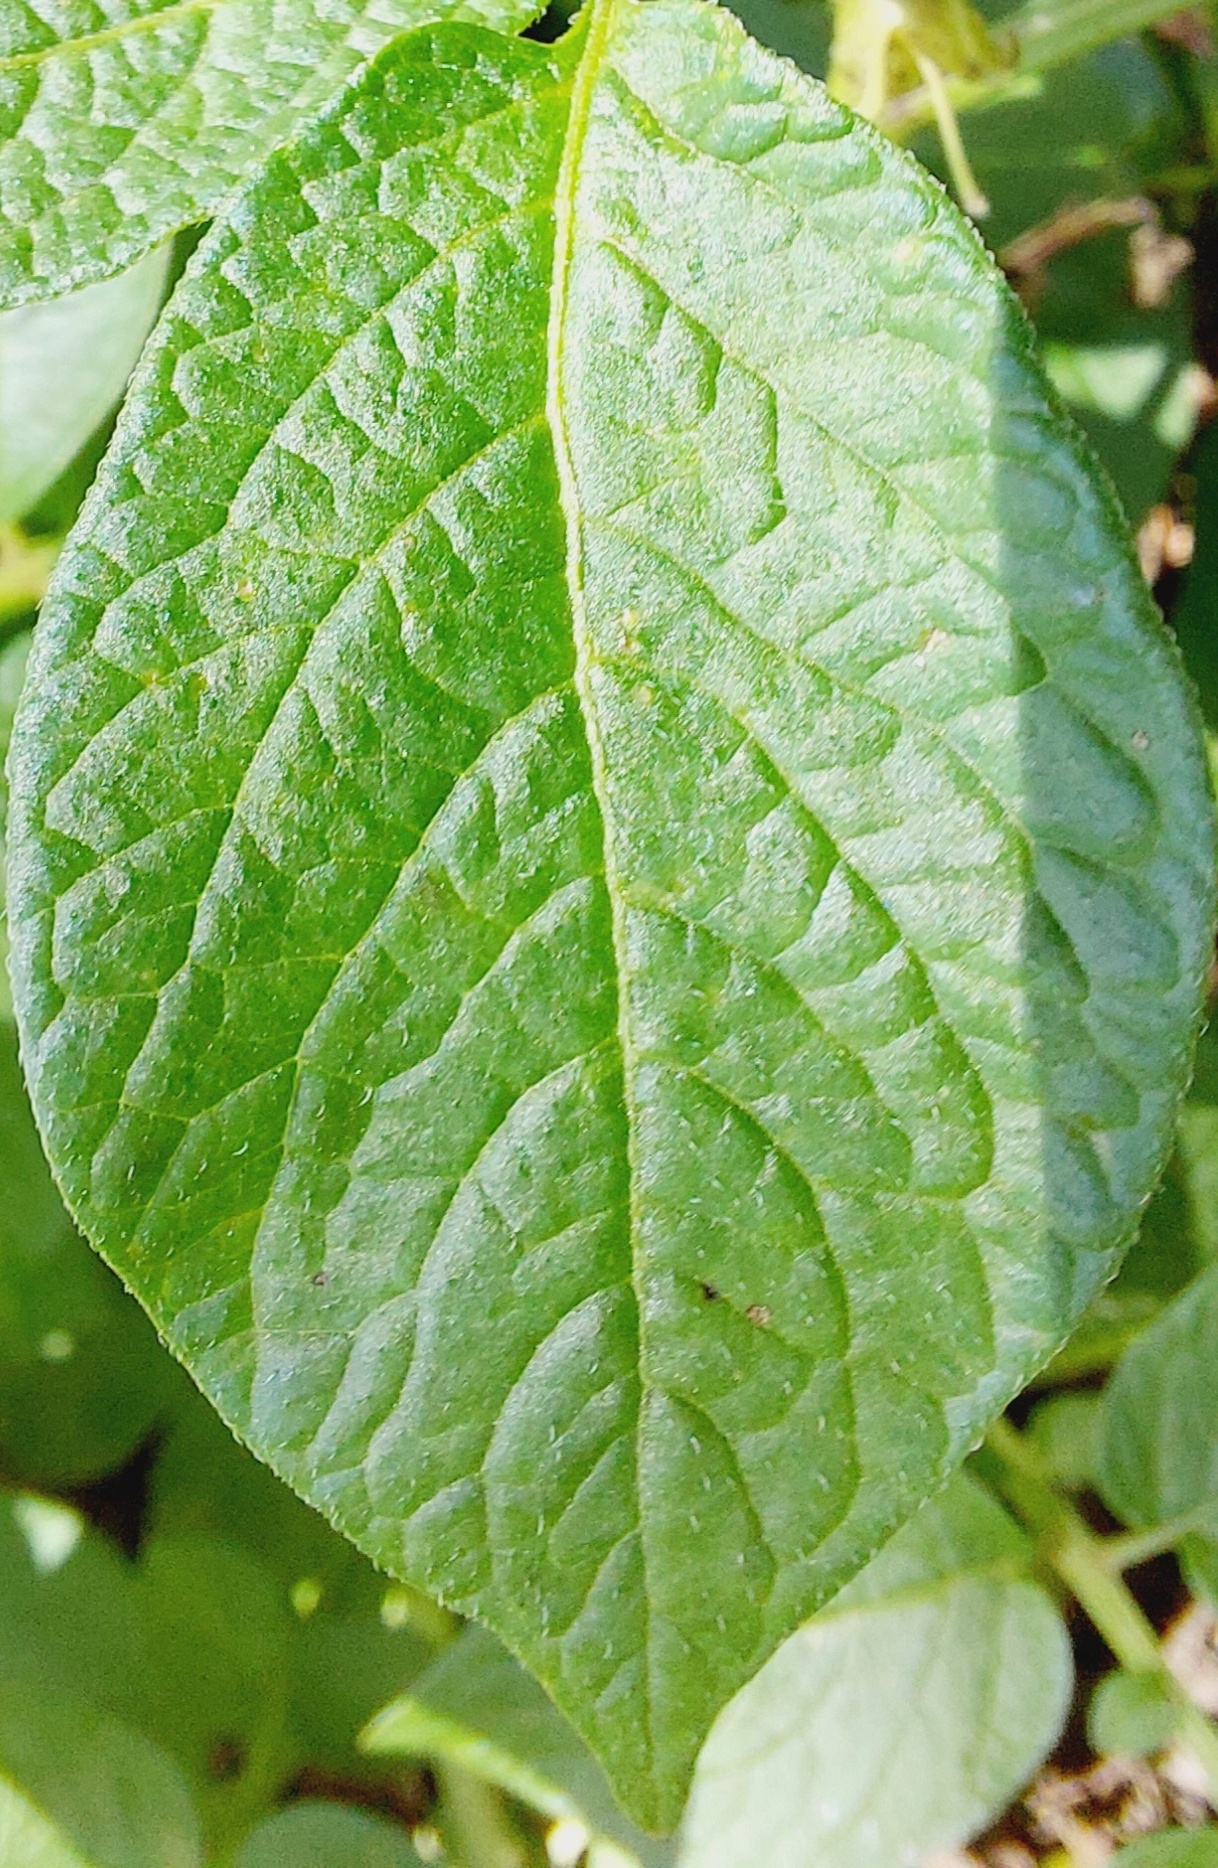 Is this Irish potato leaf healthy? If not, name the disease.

healthy
